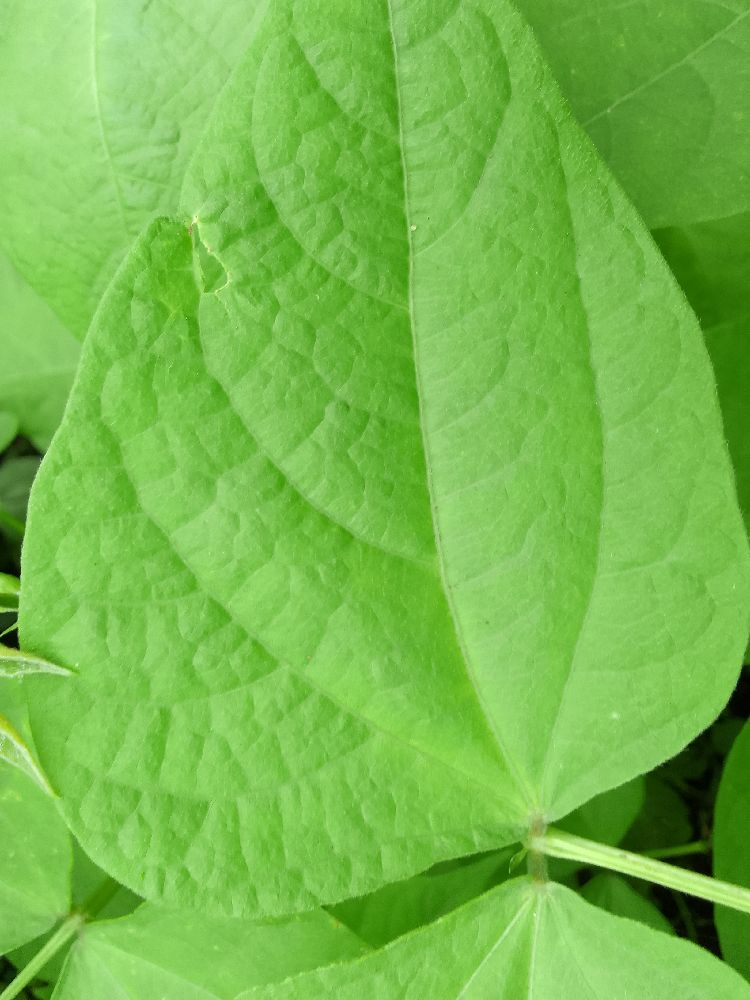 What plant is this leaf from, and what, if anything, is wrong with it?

common bean, healthy
